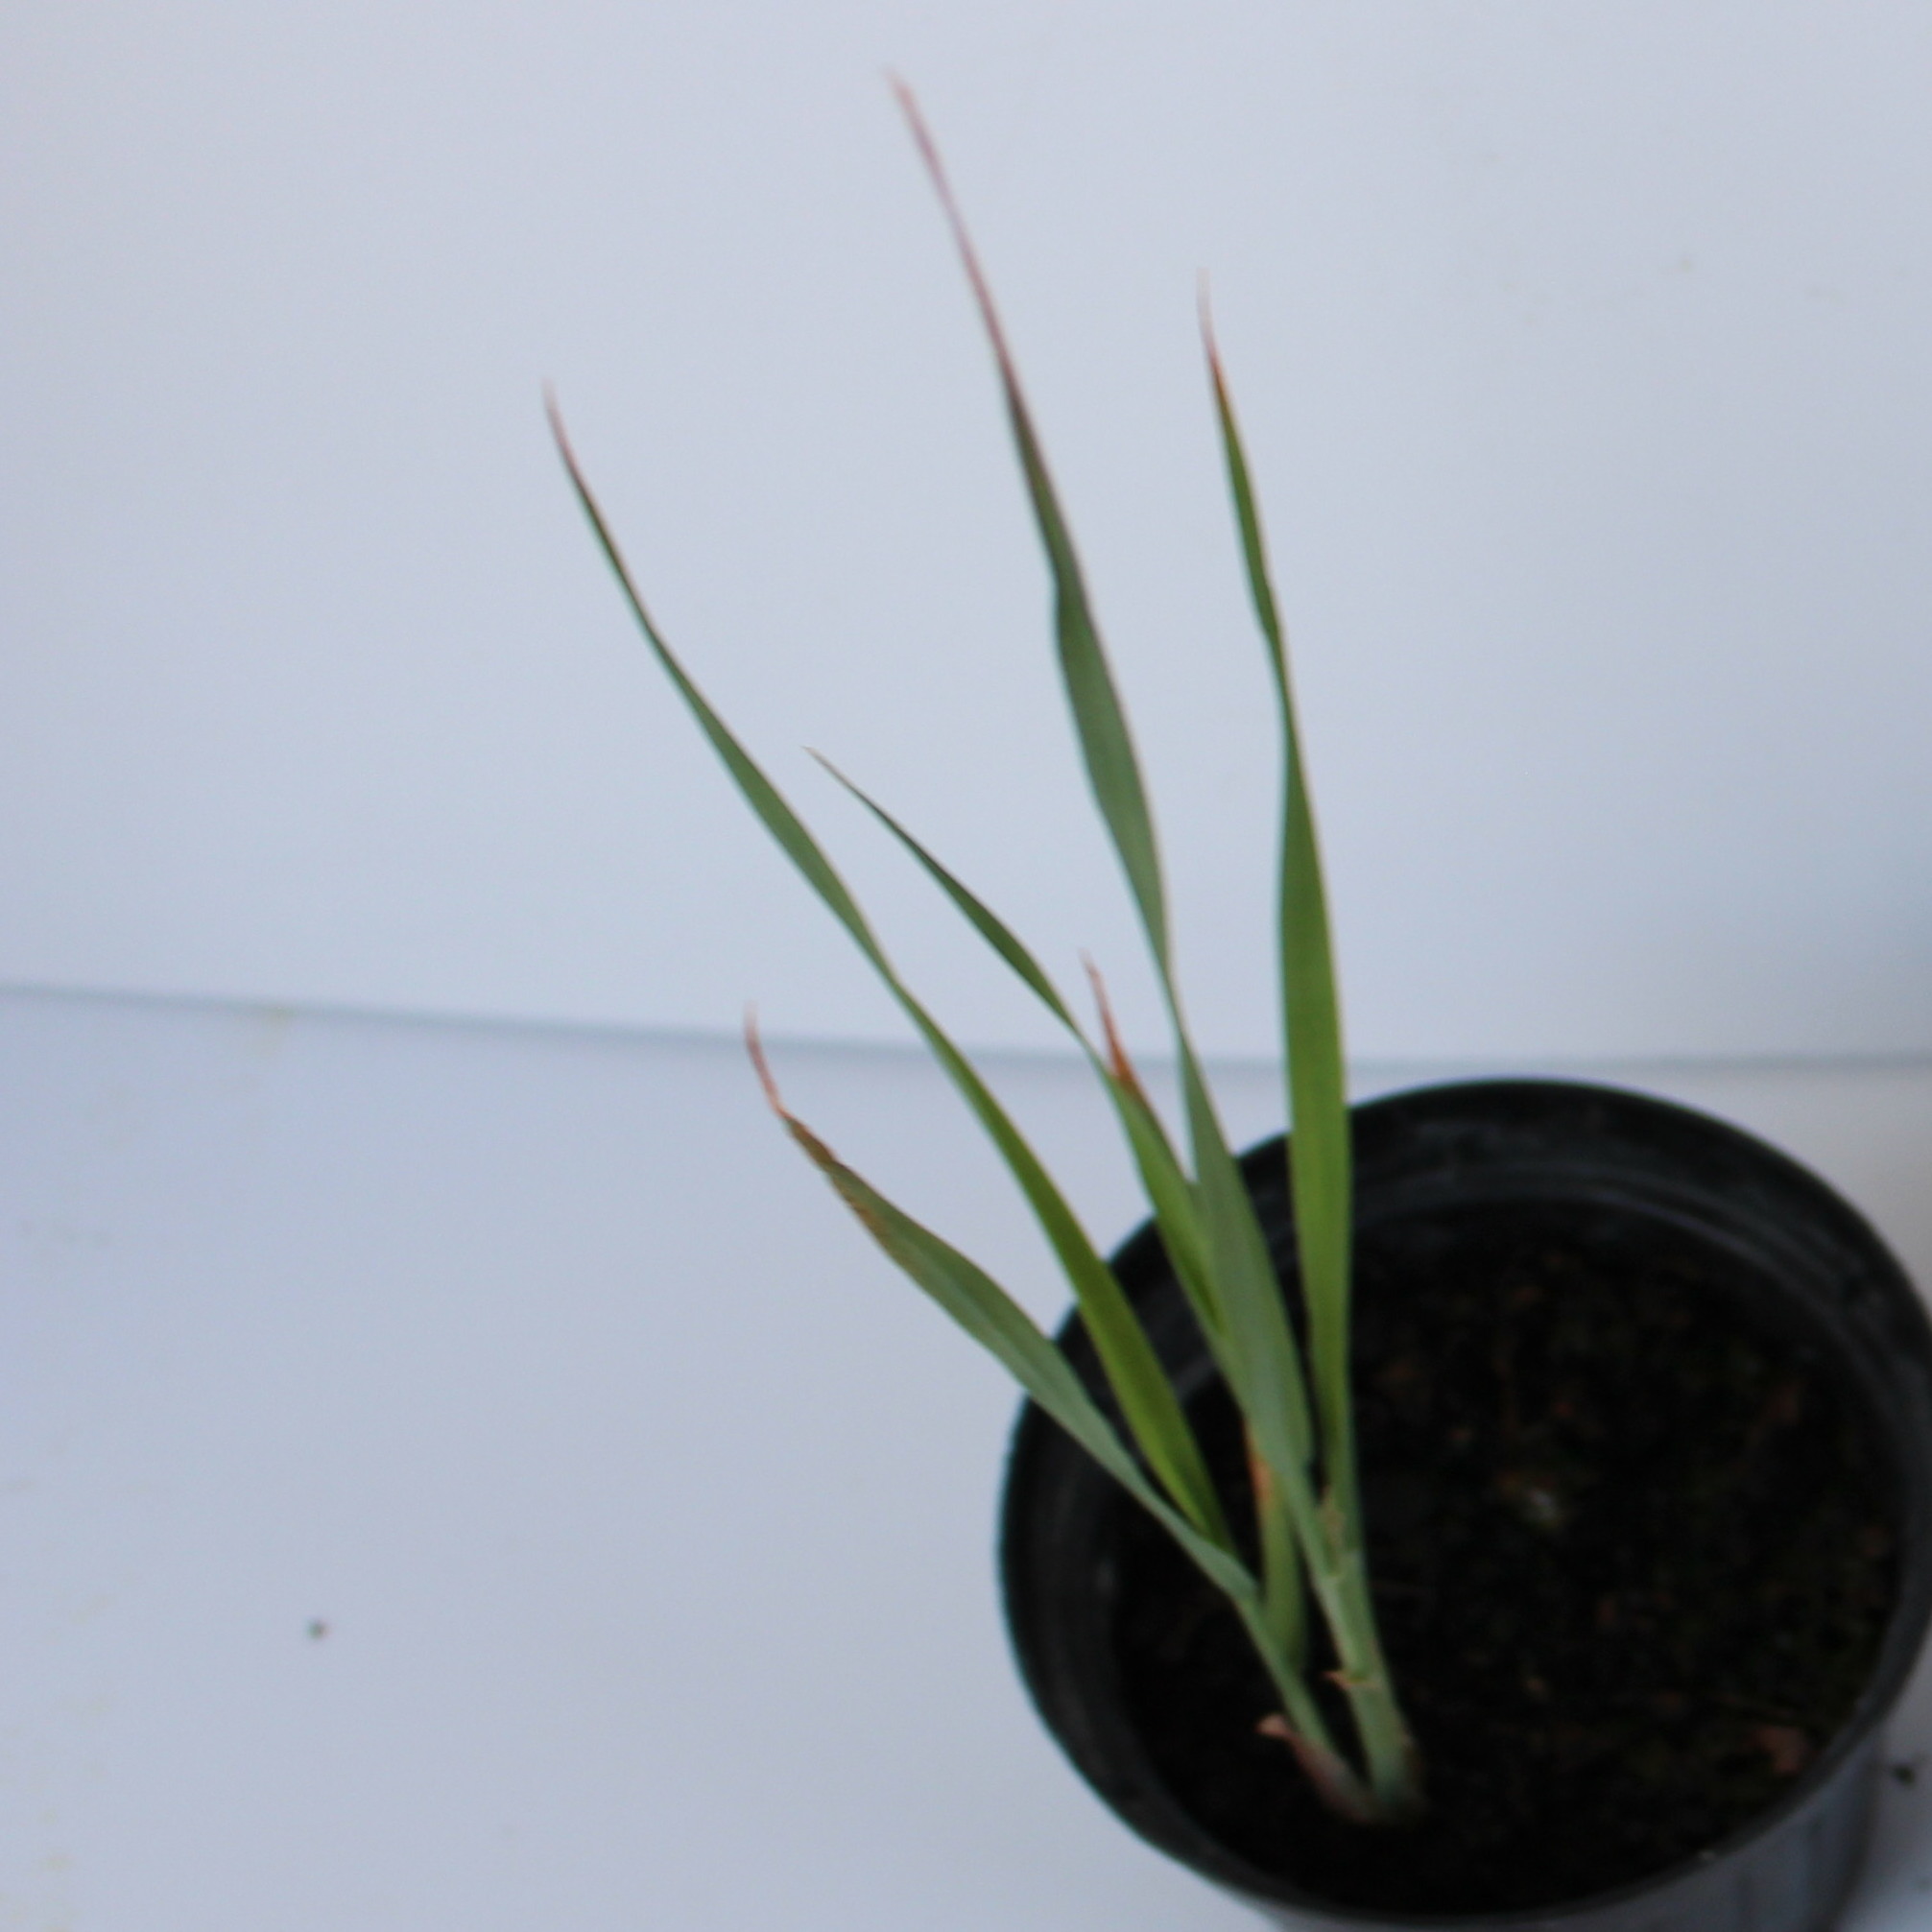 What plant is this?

Avena sterilis
